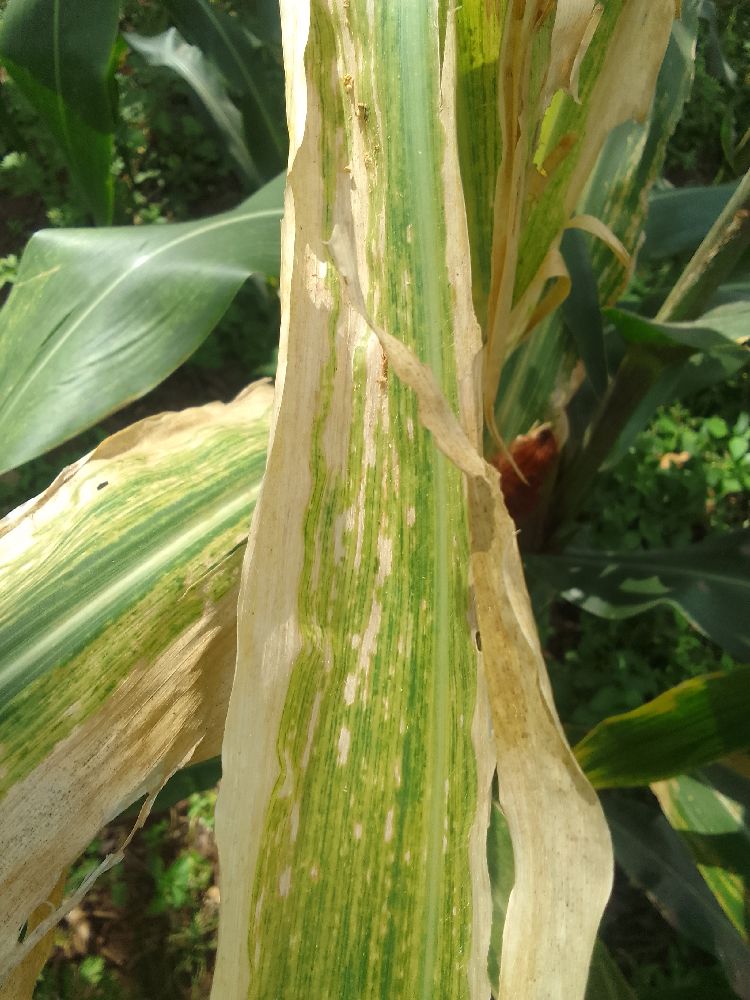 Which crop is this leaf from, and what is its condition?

maize, maize lethal necrosis
